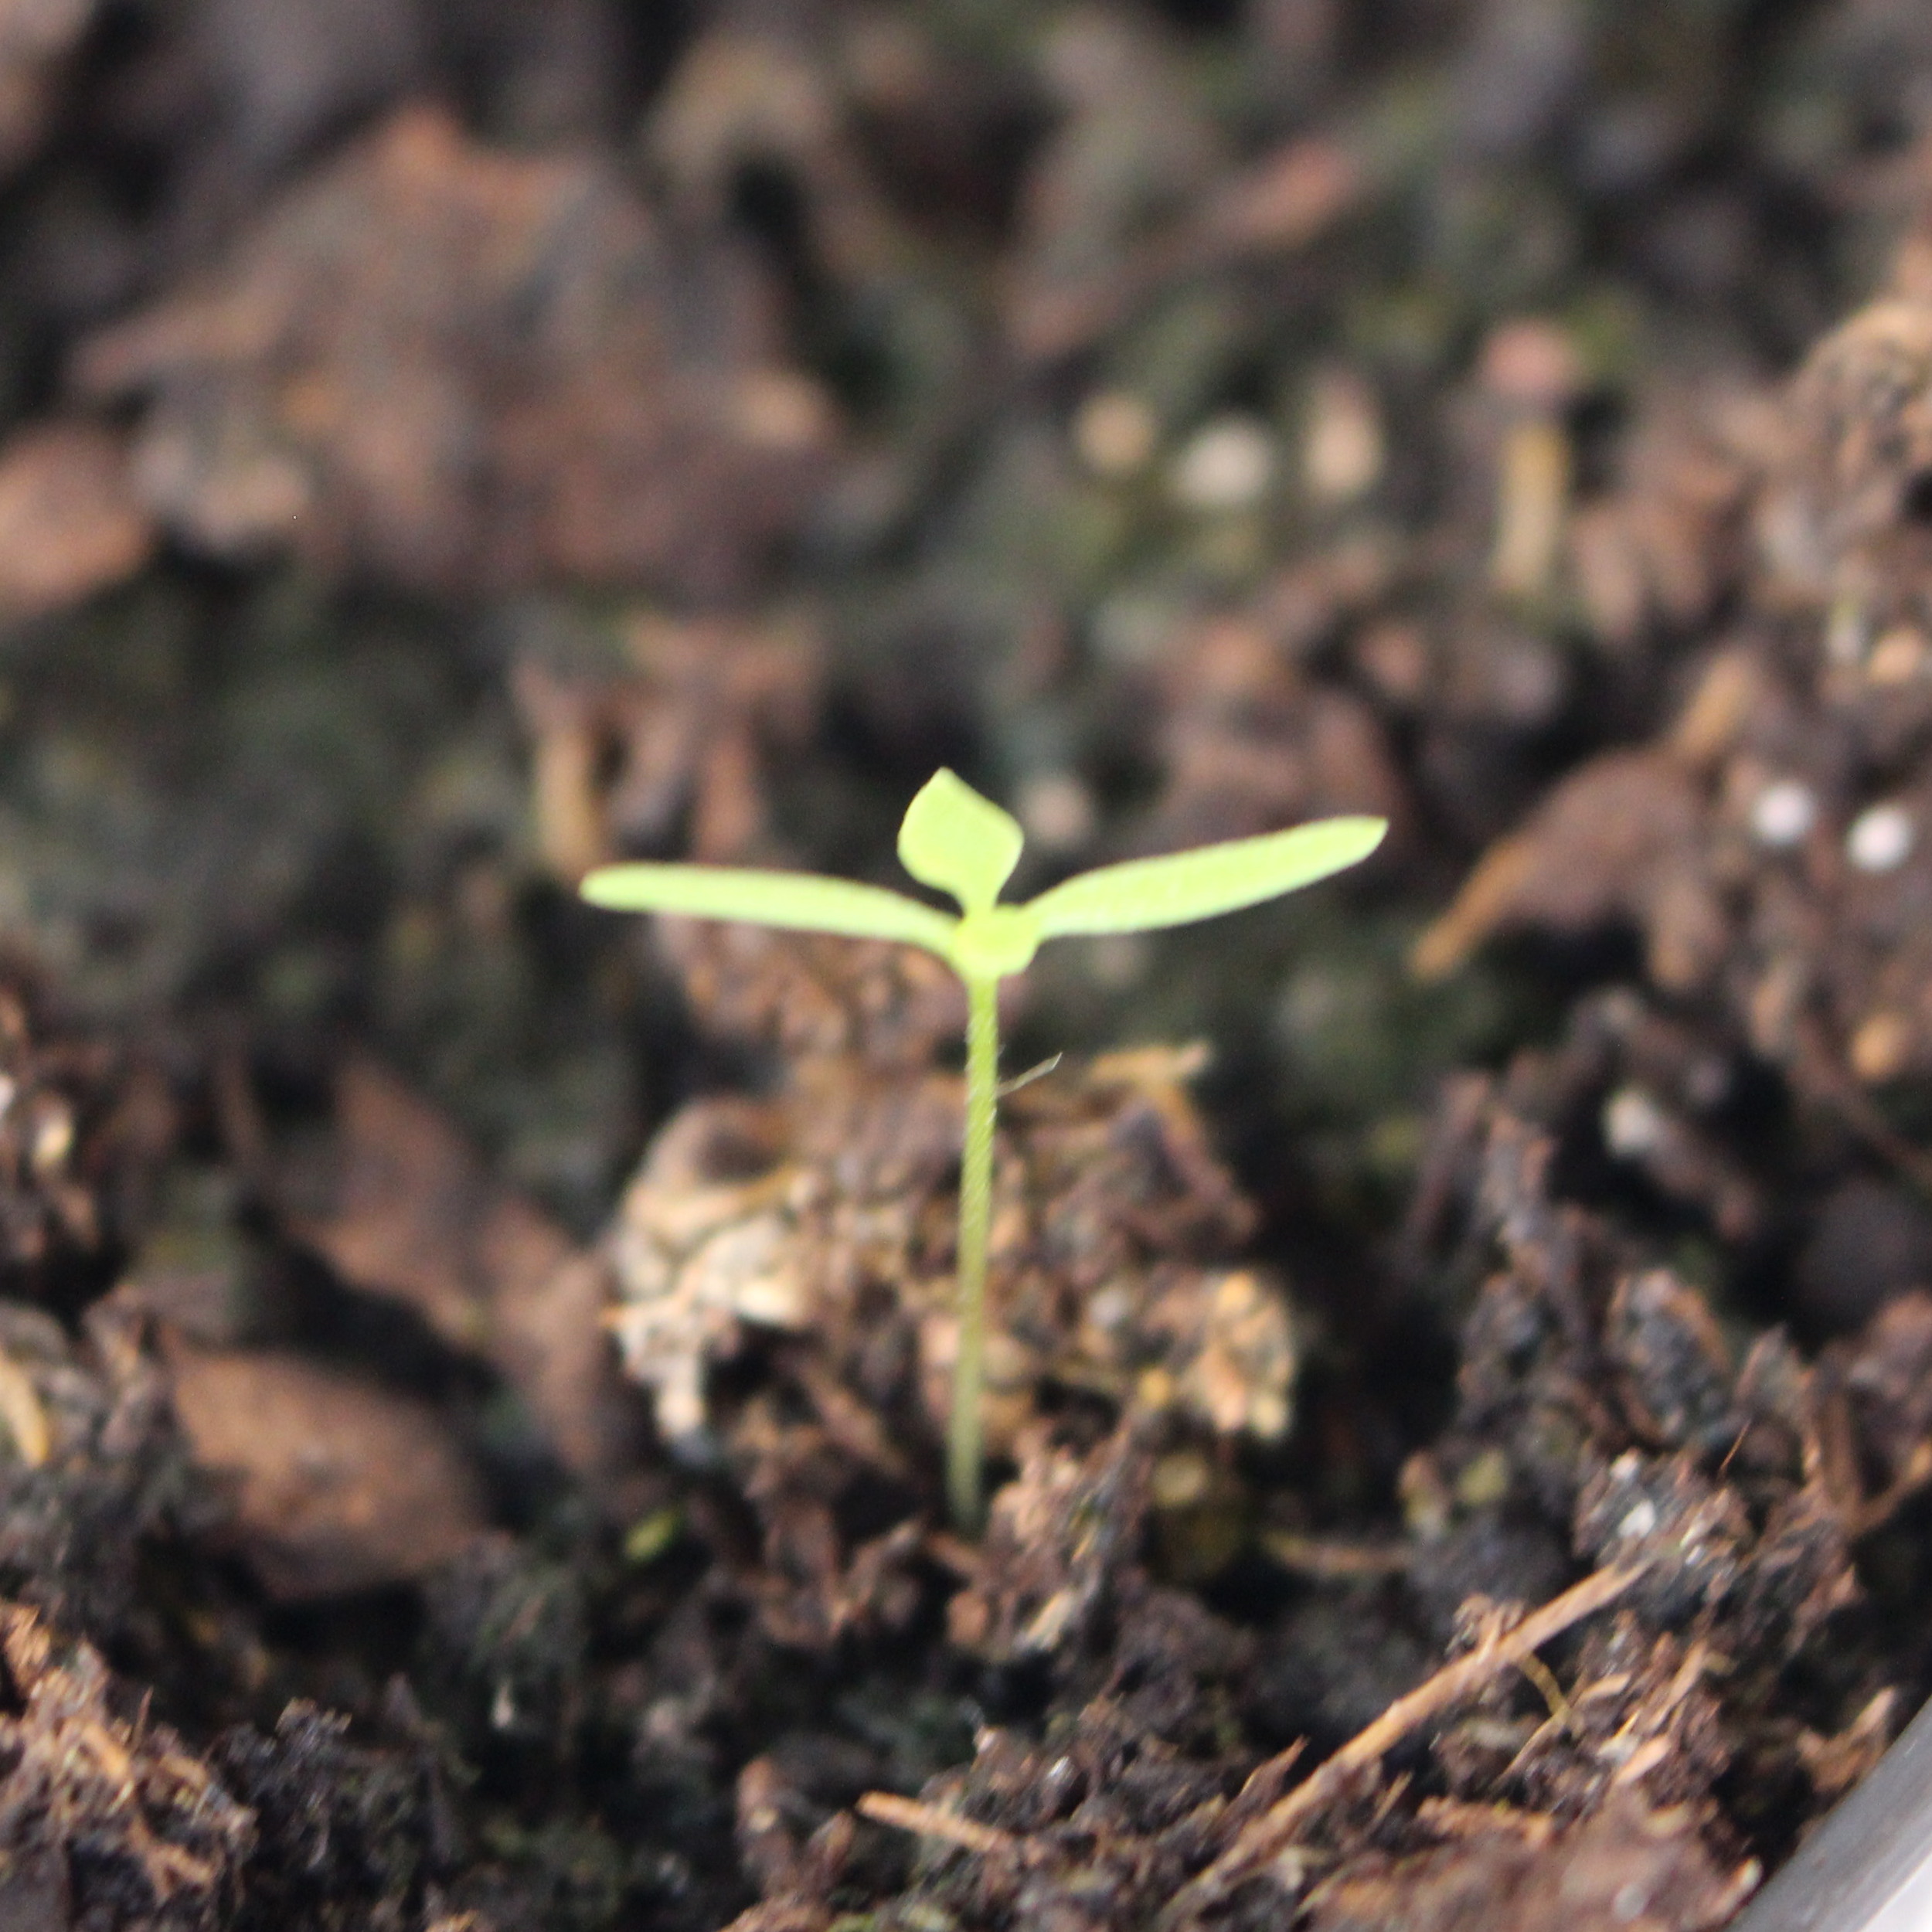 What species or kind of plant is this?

Papaver rhoeas
